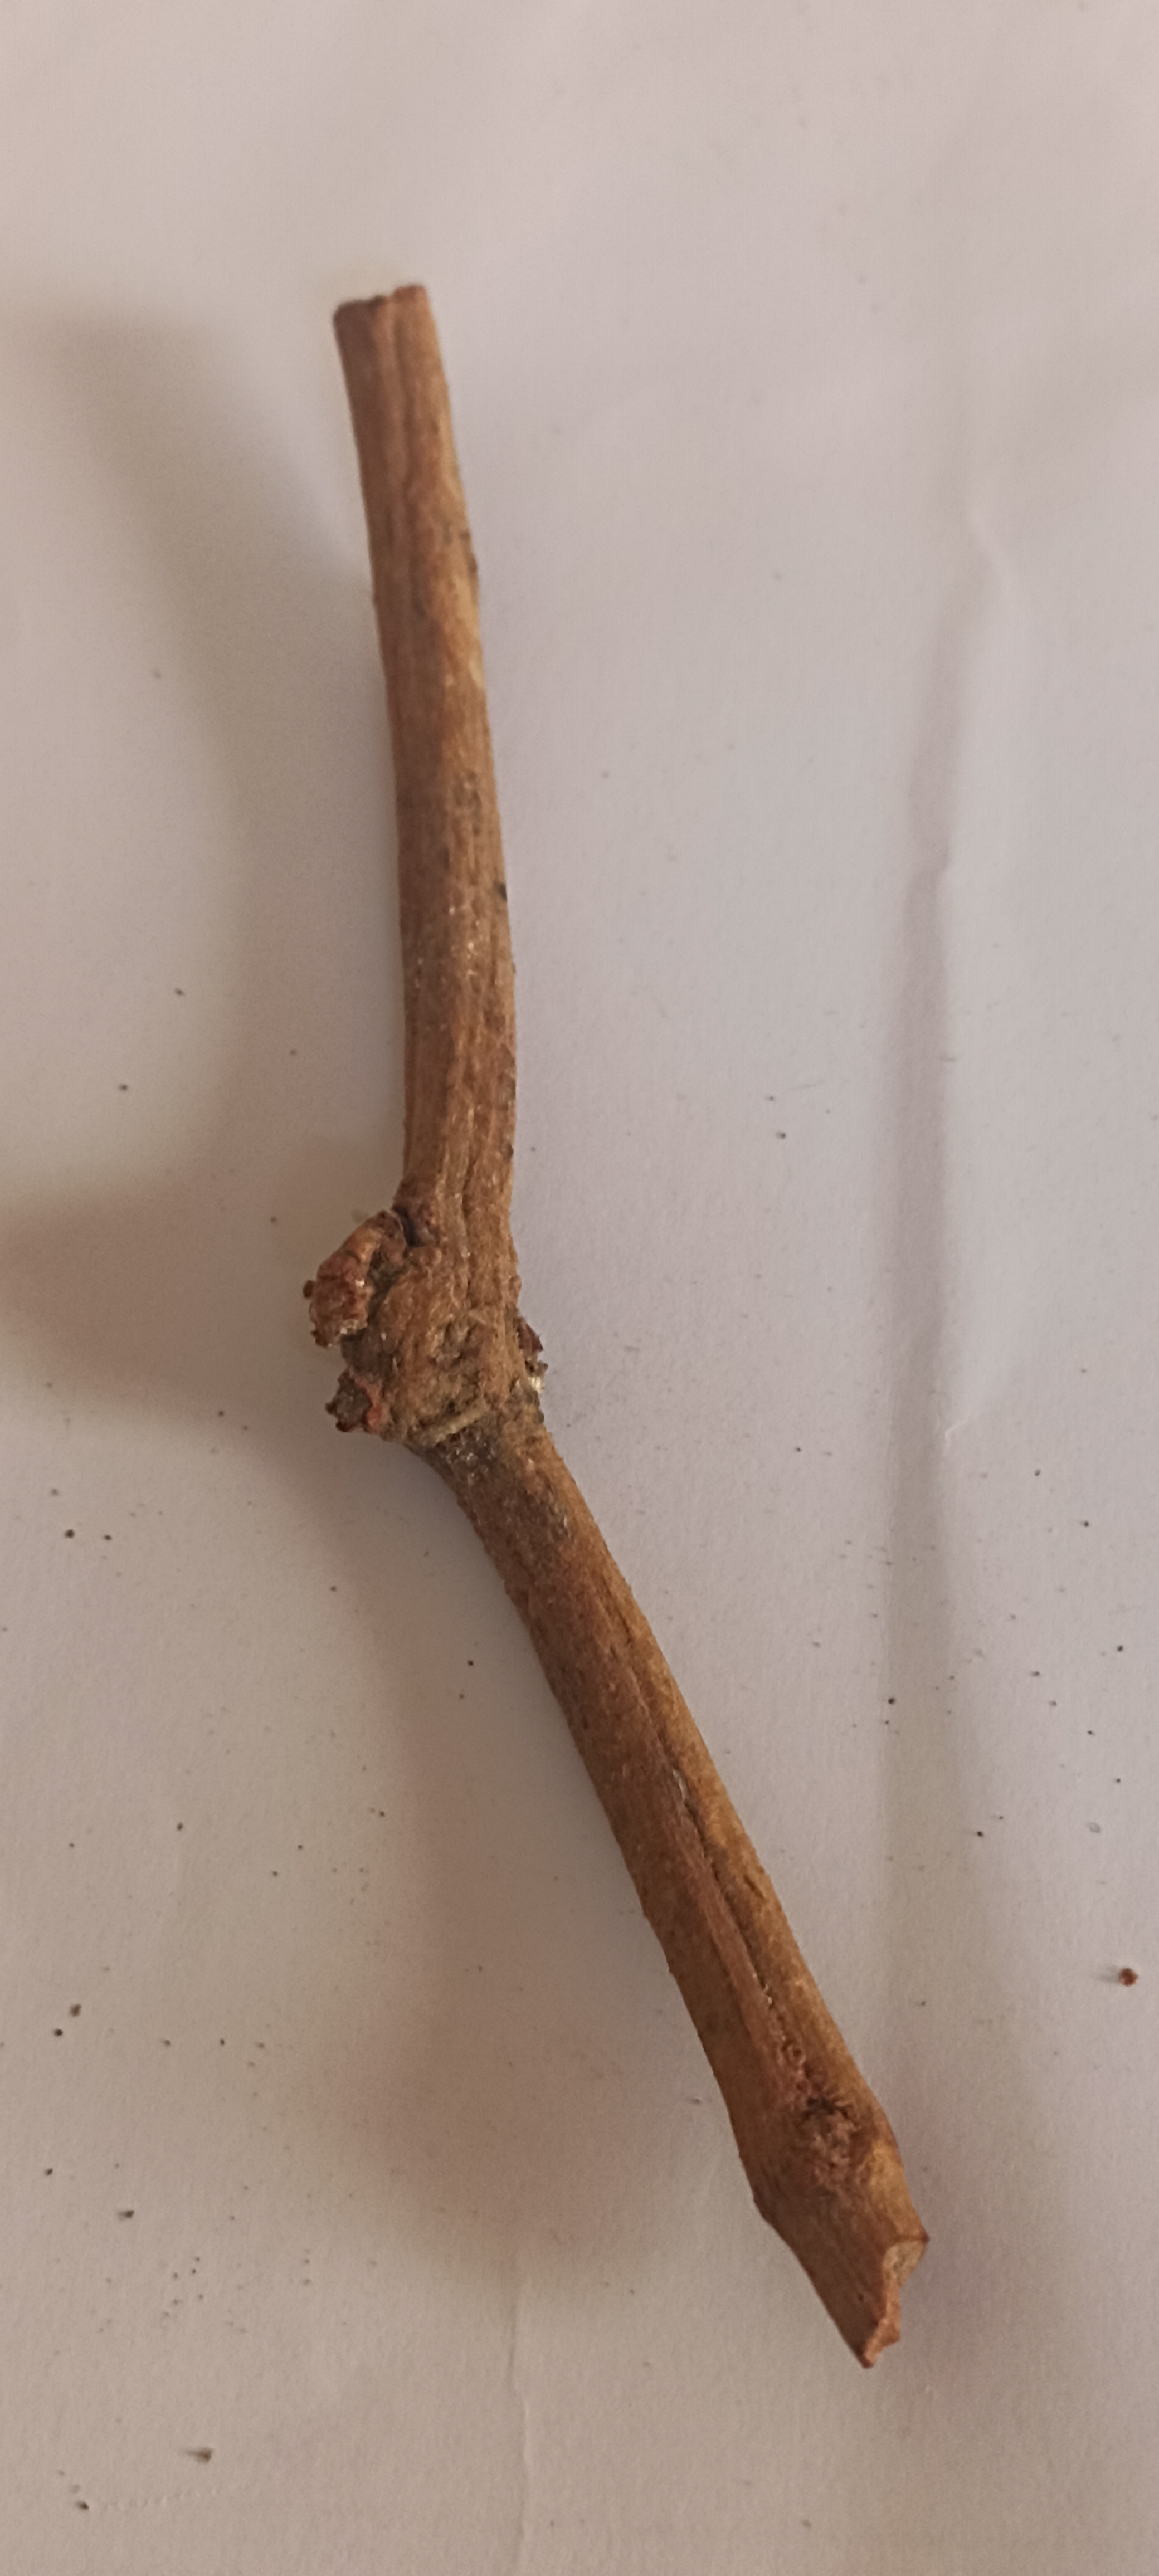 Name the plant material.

manjistha
